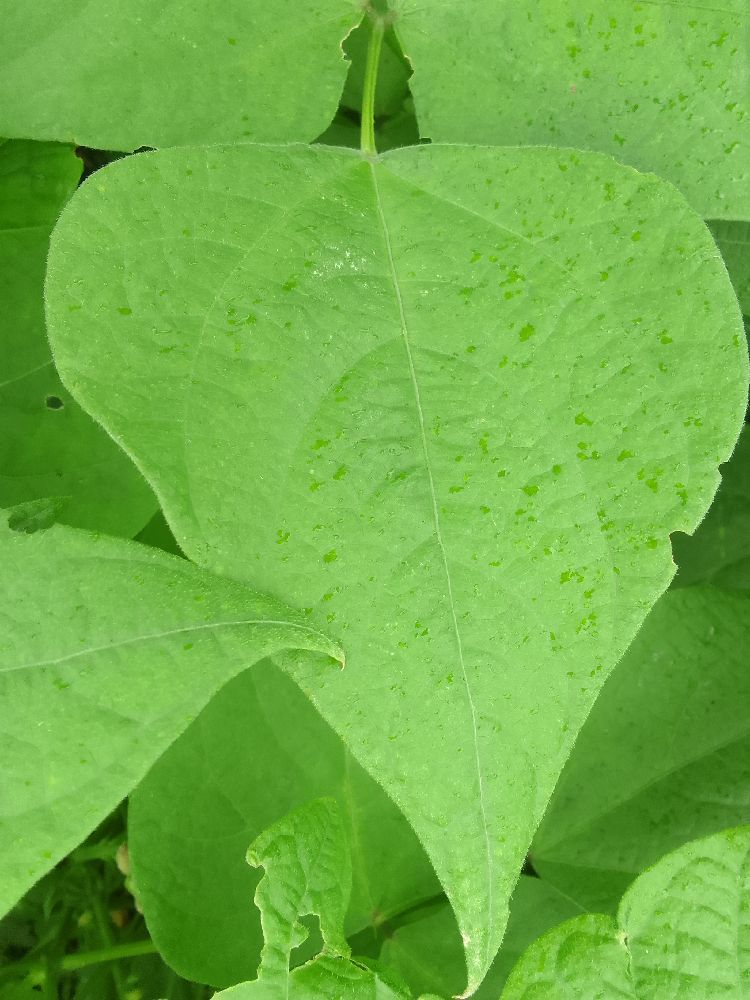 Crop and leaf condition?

common bean, healthy
